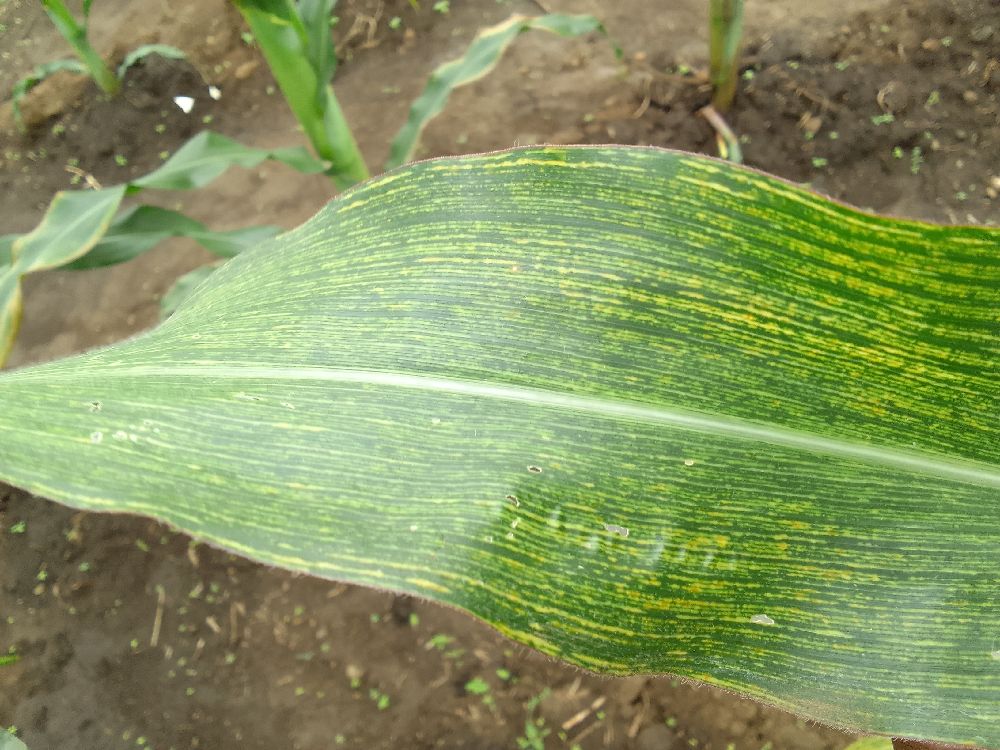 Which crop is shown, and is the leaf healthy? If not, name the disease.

maize, maize streak virus
